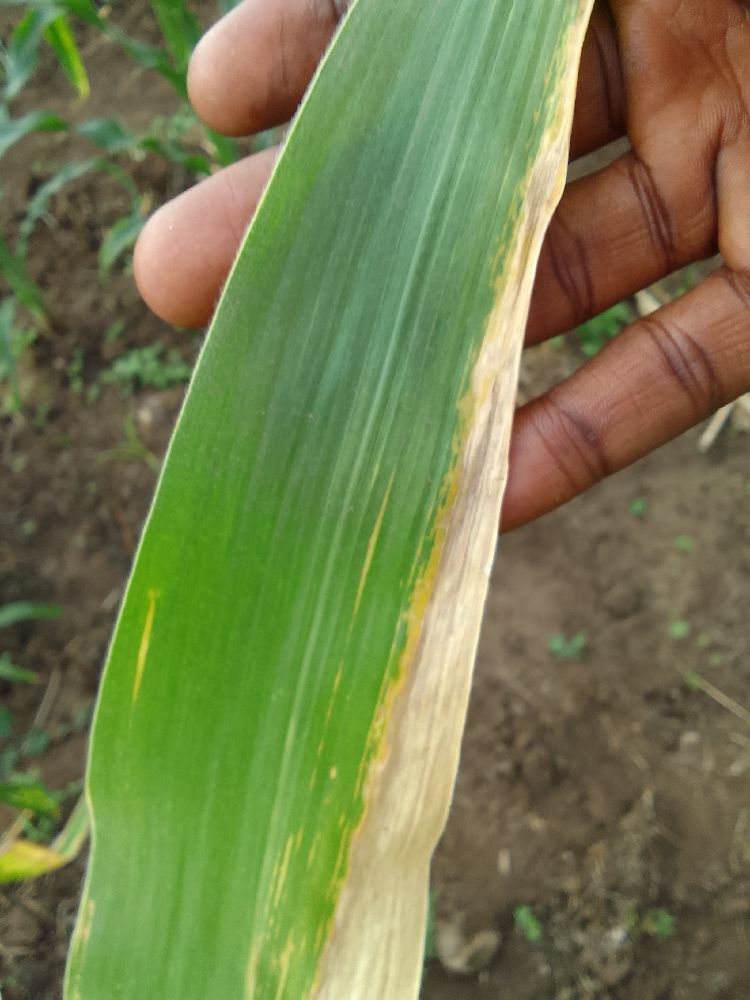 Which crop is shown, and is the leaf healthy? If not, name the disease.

maize, maize lethal necrosis
